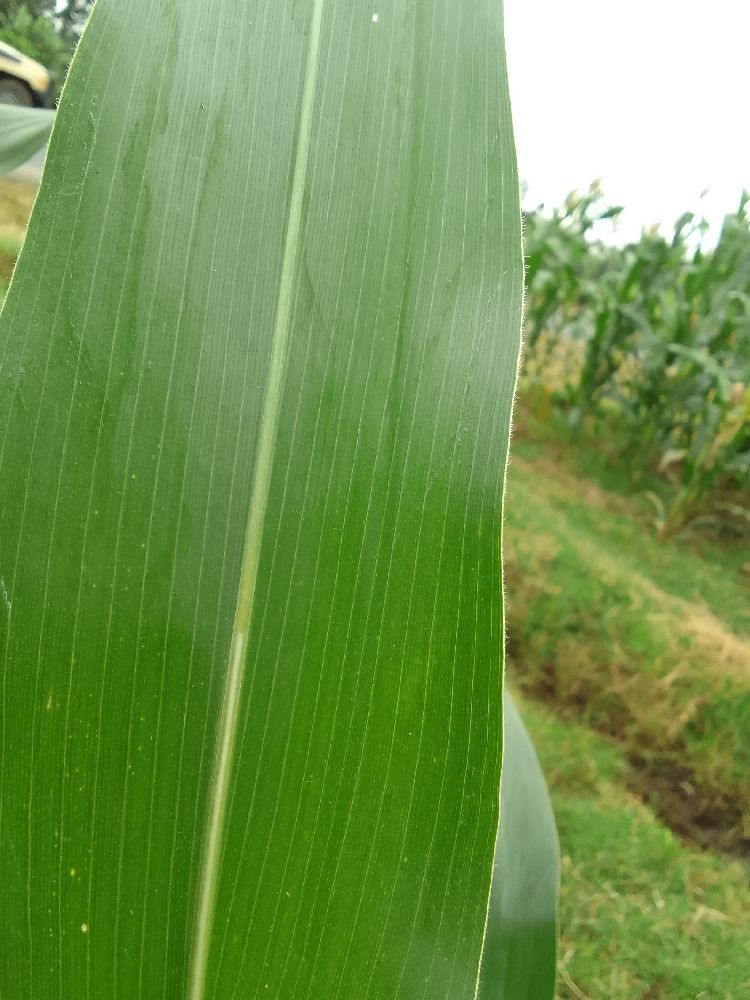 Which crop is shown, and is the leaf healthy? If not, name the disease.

maize, healthy
